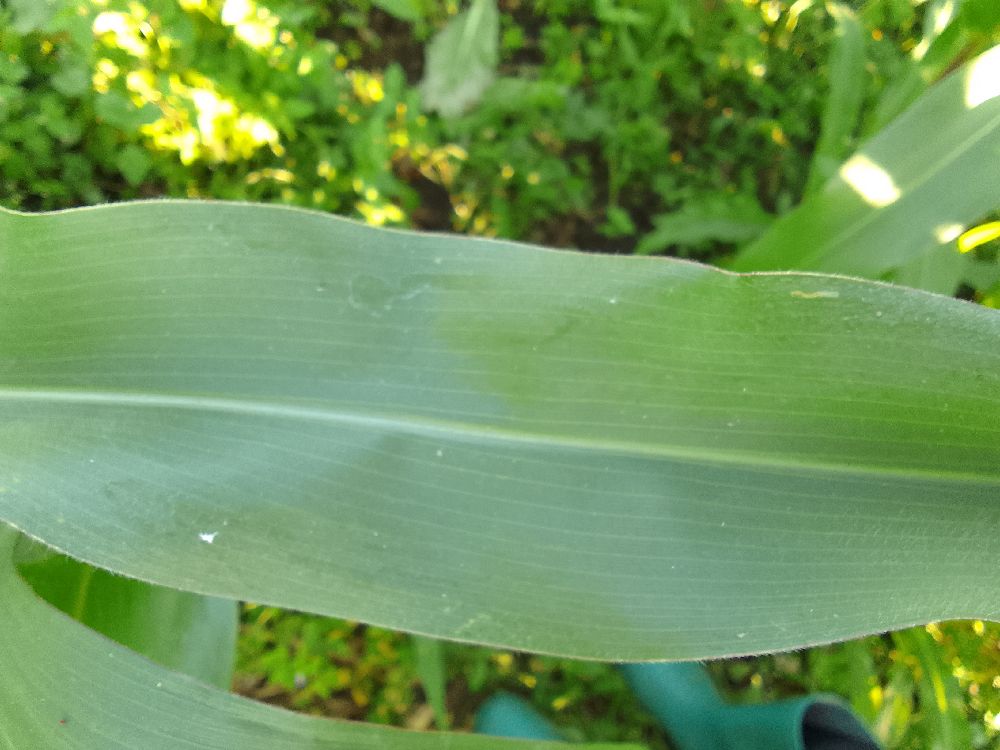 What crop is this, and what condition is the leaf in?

maize, healthy
